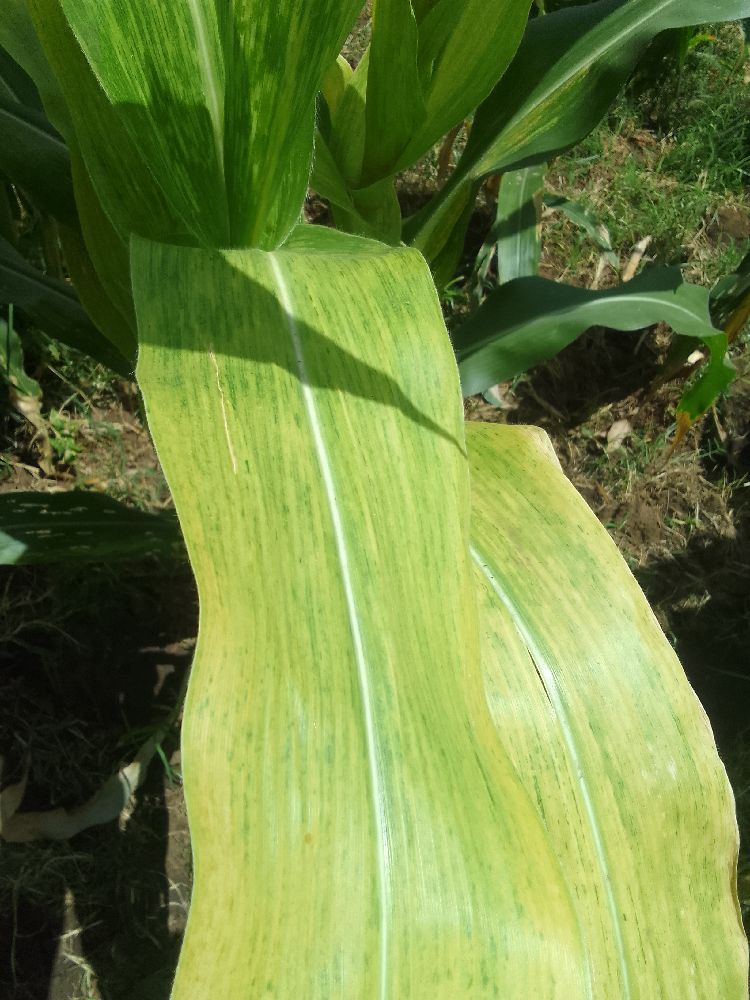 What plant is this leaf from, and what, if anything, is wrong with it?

maize, maize lethal necrosis
